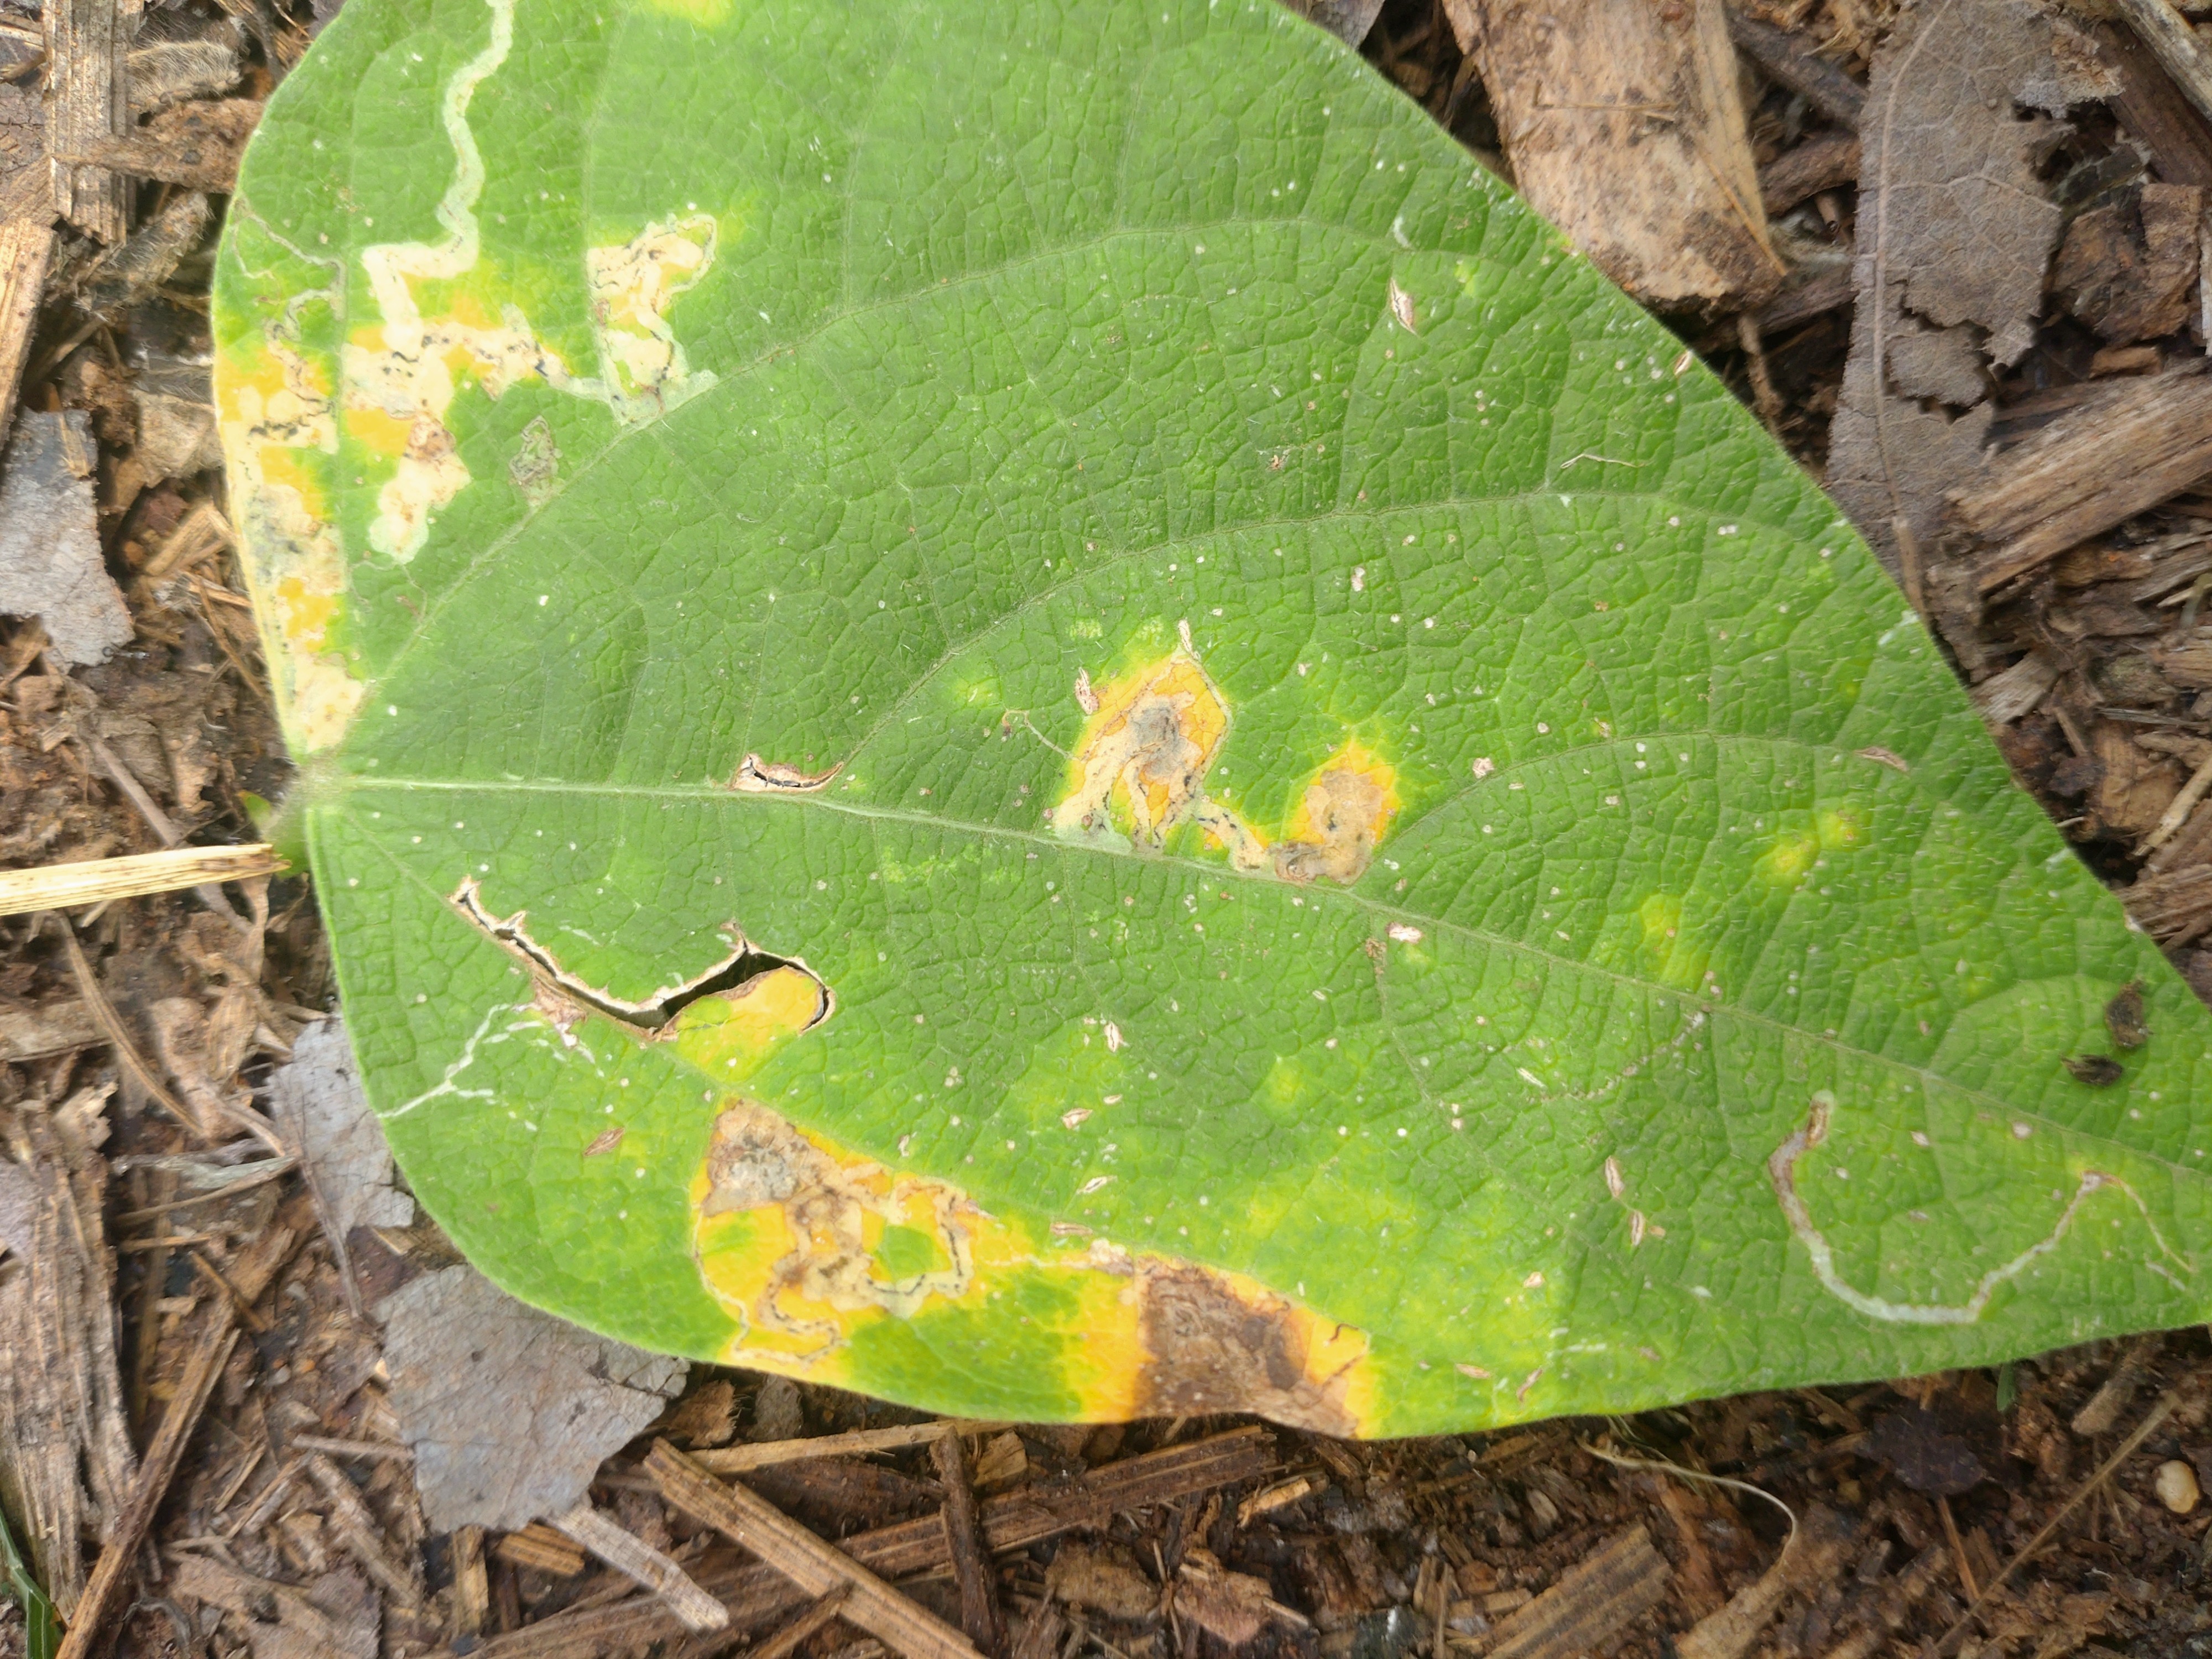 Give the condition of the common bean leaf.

rust
